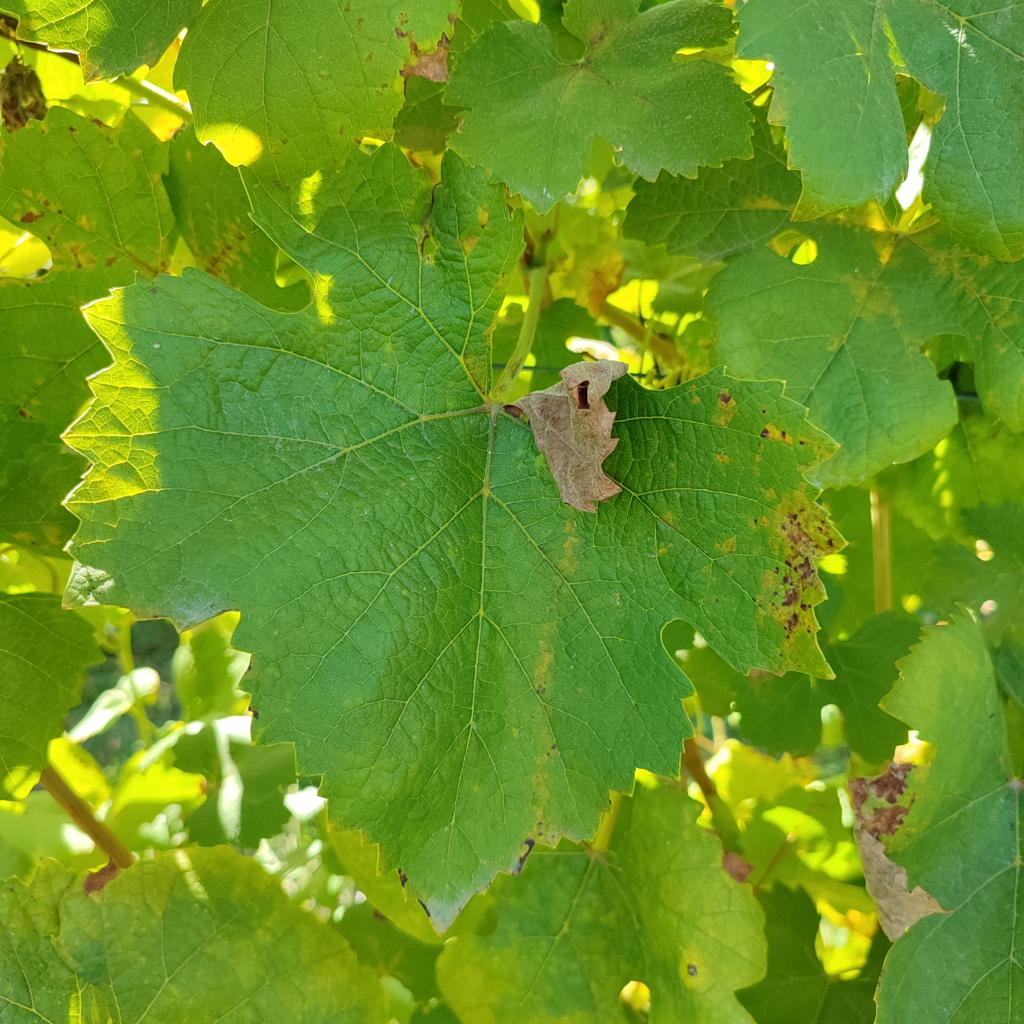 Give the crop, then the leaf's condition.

grapevine, downy mildew
